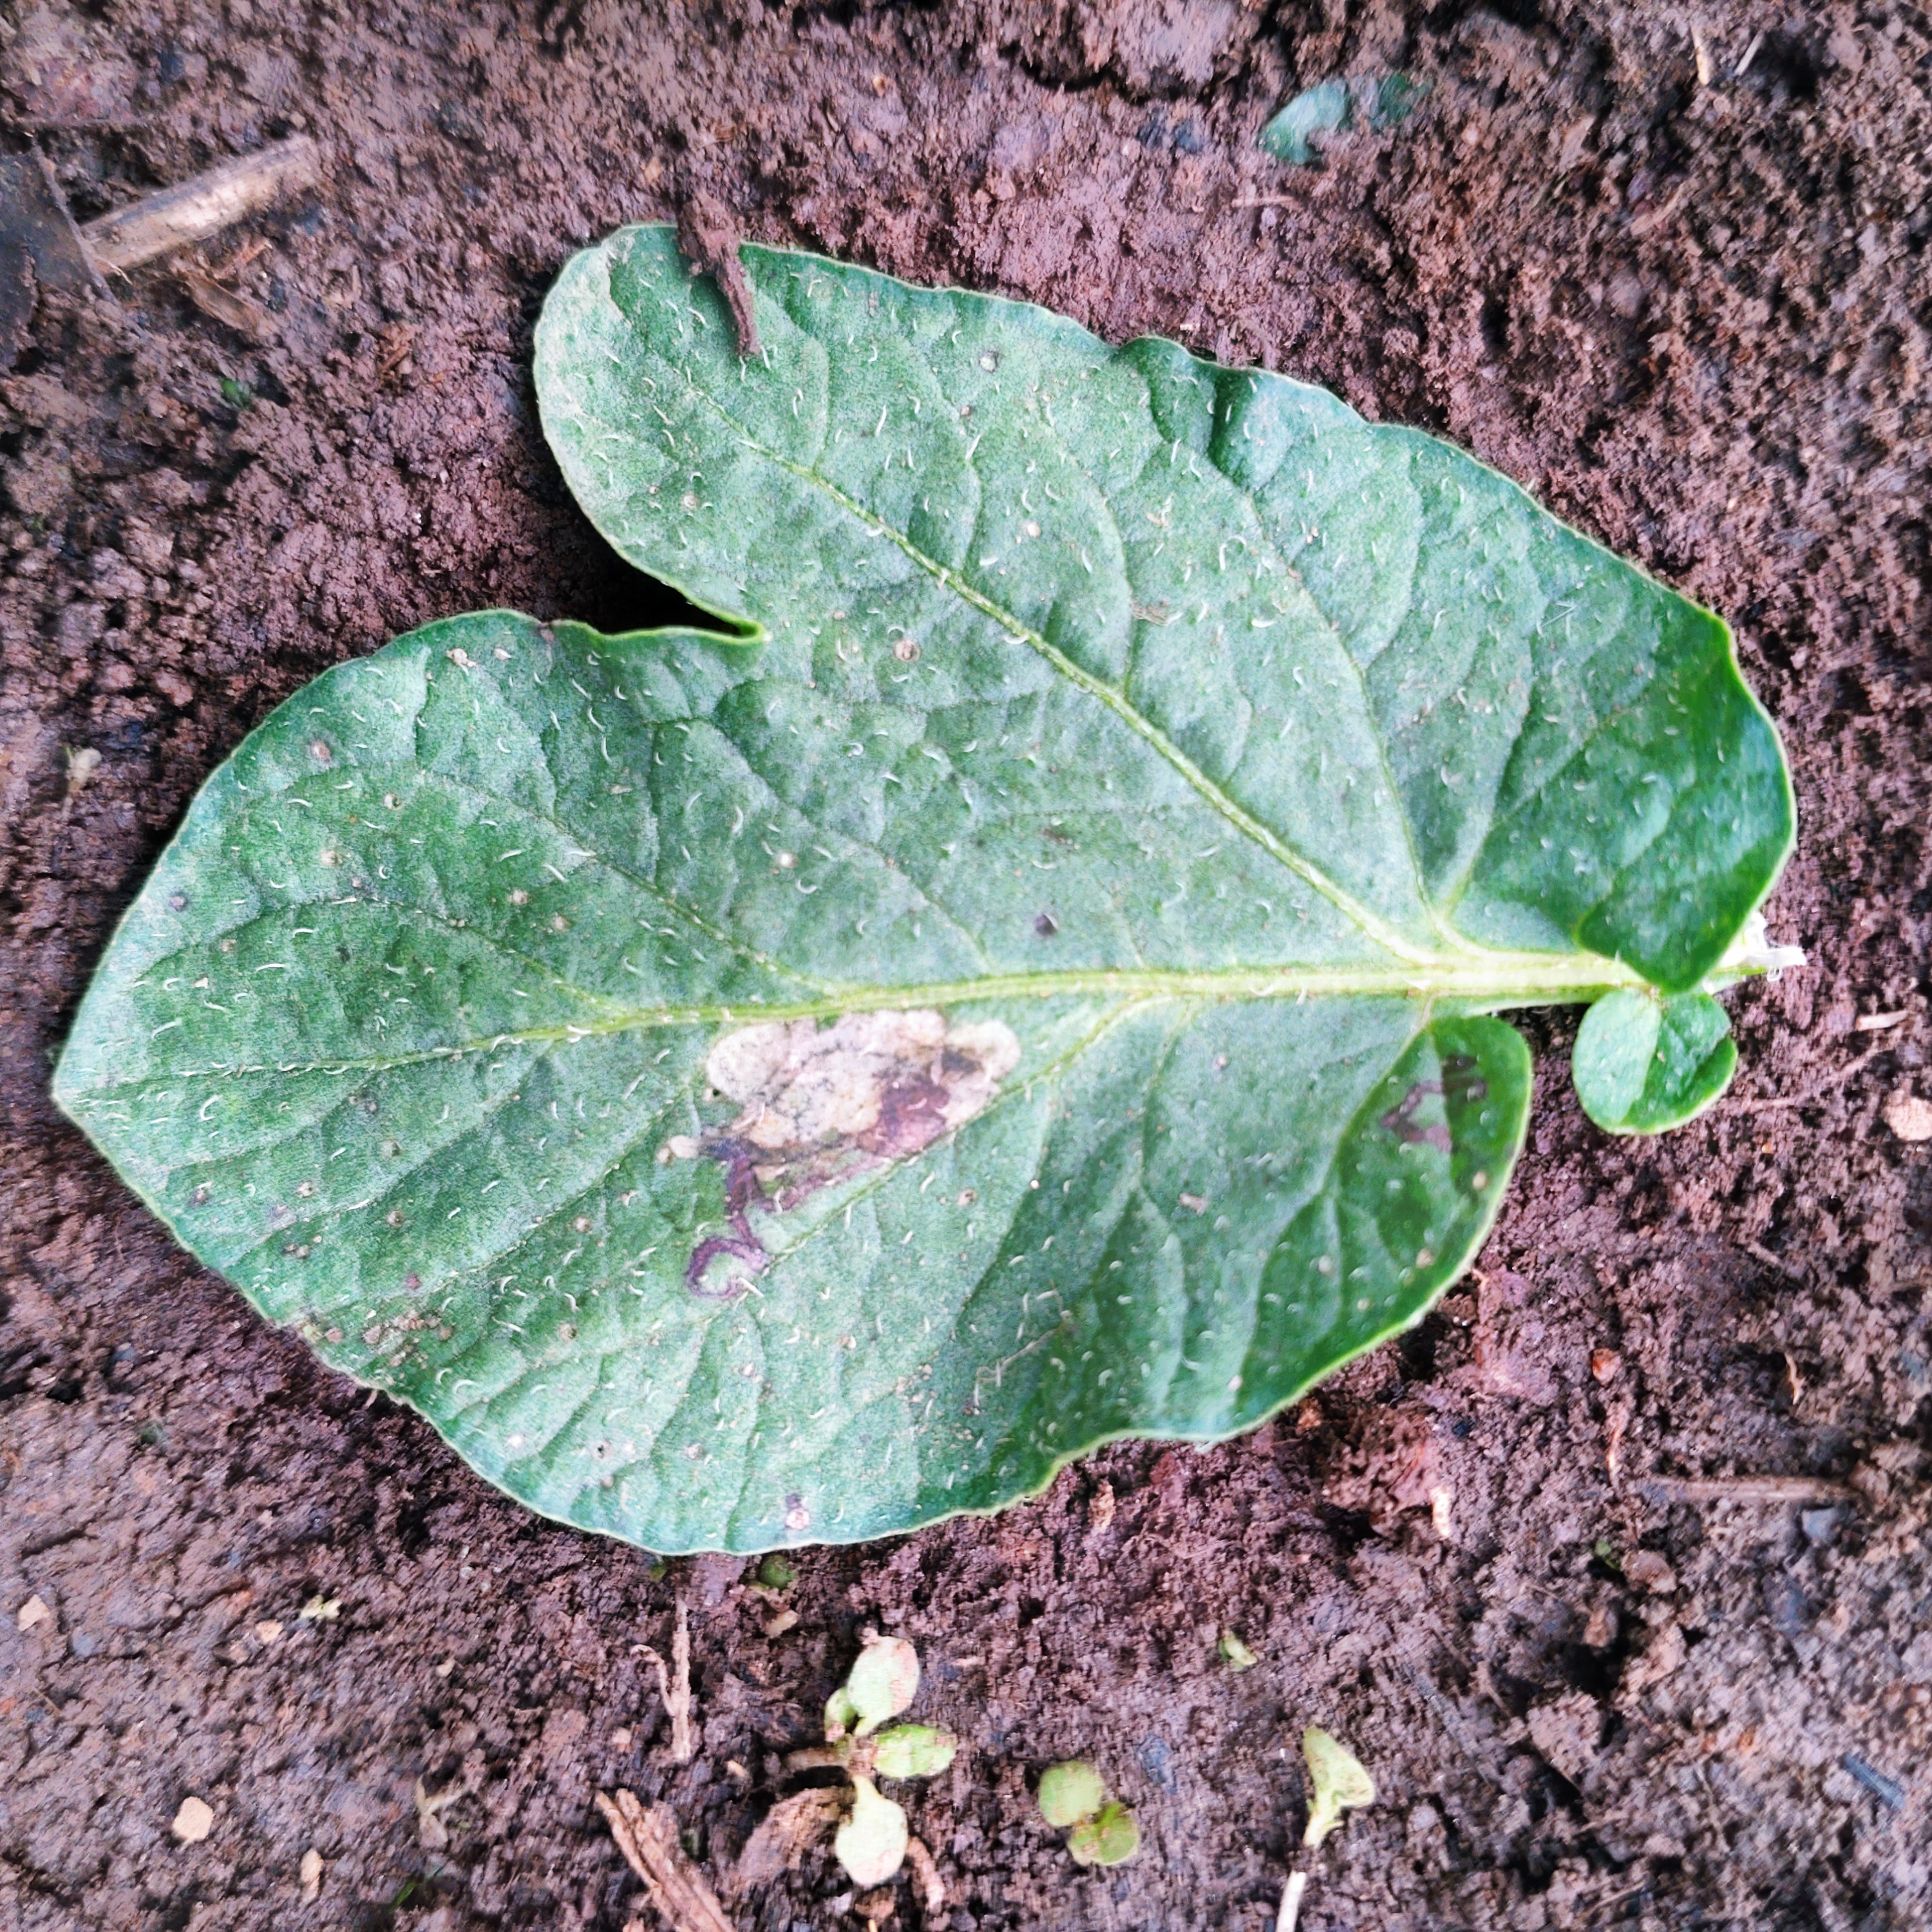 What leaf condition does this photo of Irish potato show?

early blight
